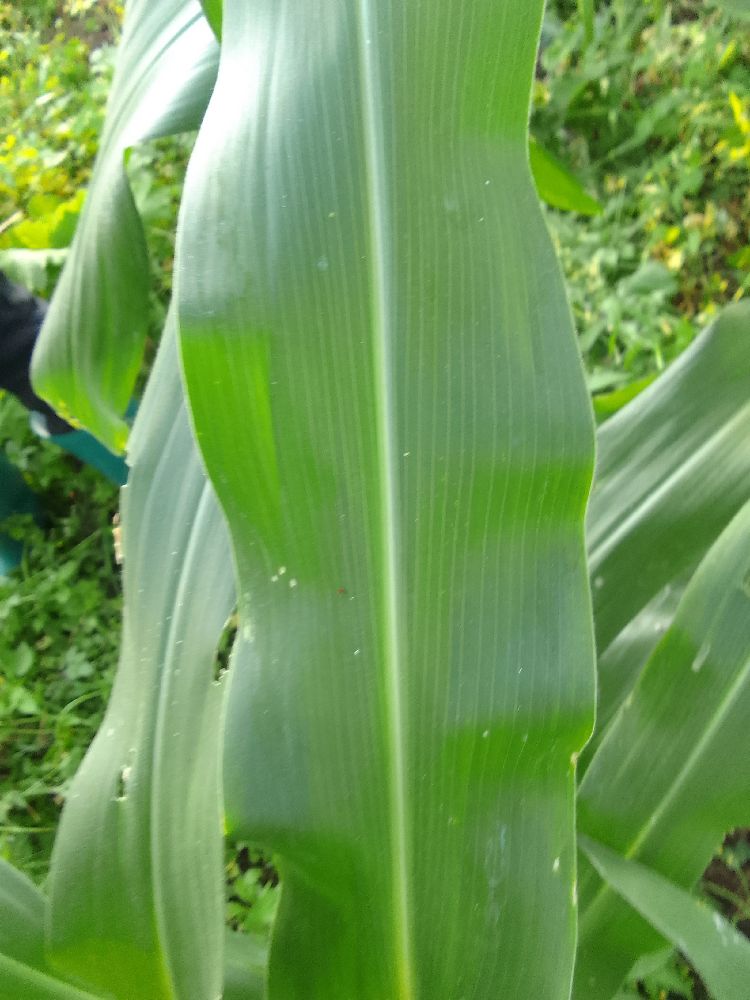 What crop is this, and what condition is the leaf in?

maize, healthy
